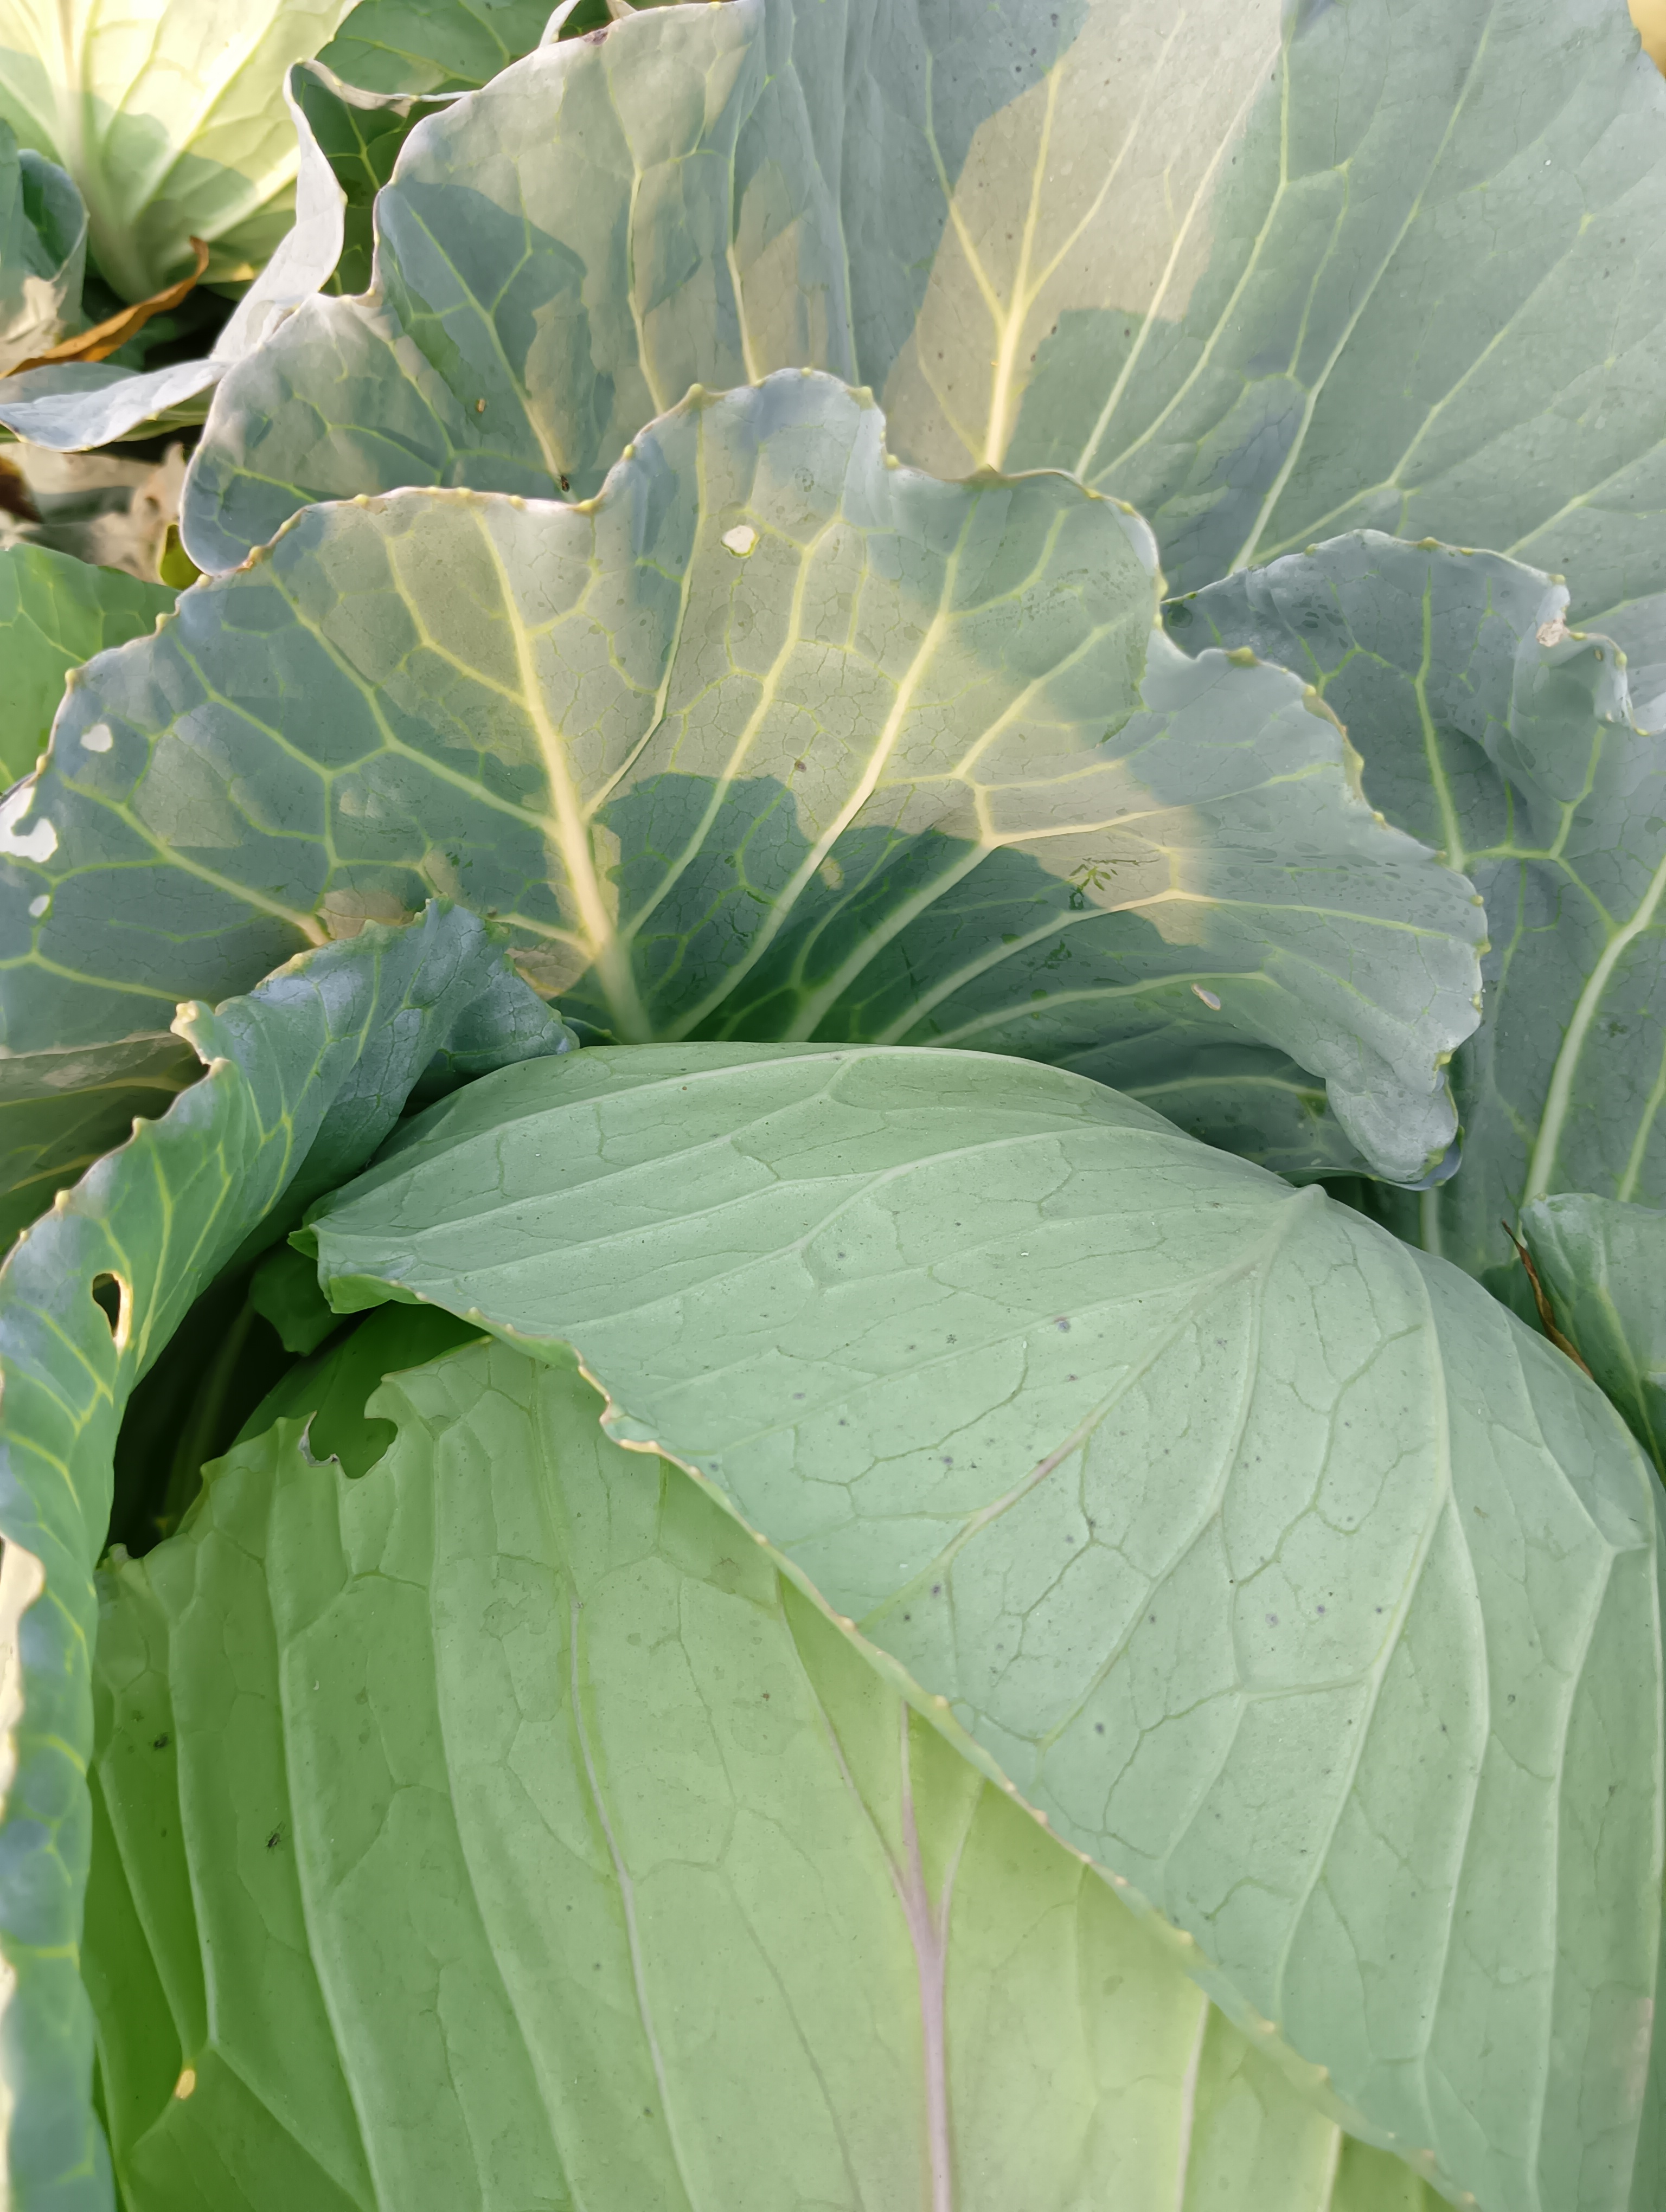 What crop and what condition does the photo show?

cabbage, healthy
